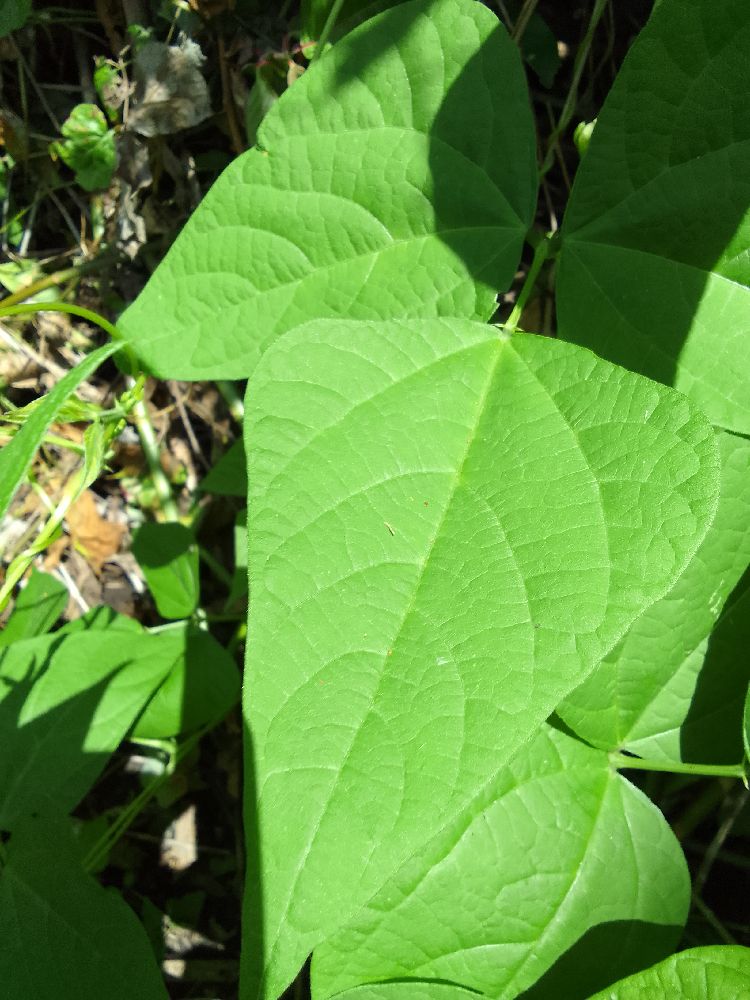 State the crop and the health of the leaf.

common bean, healthy
